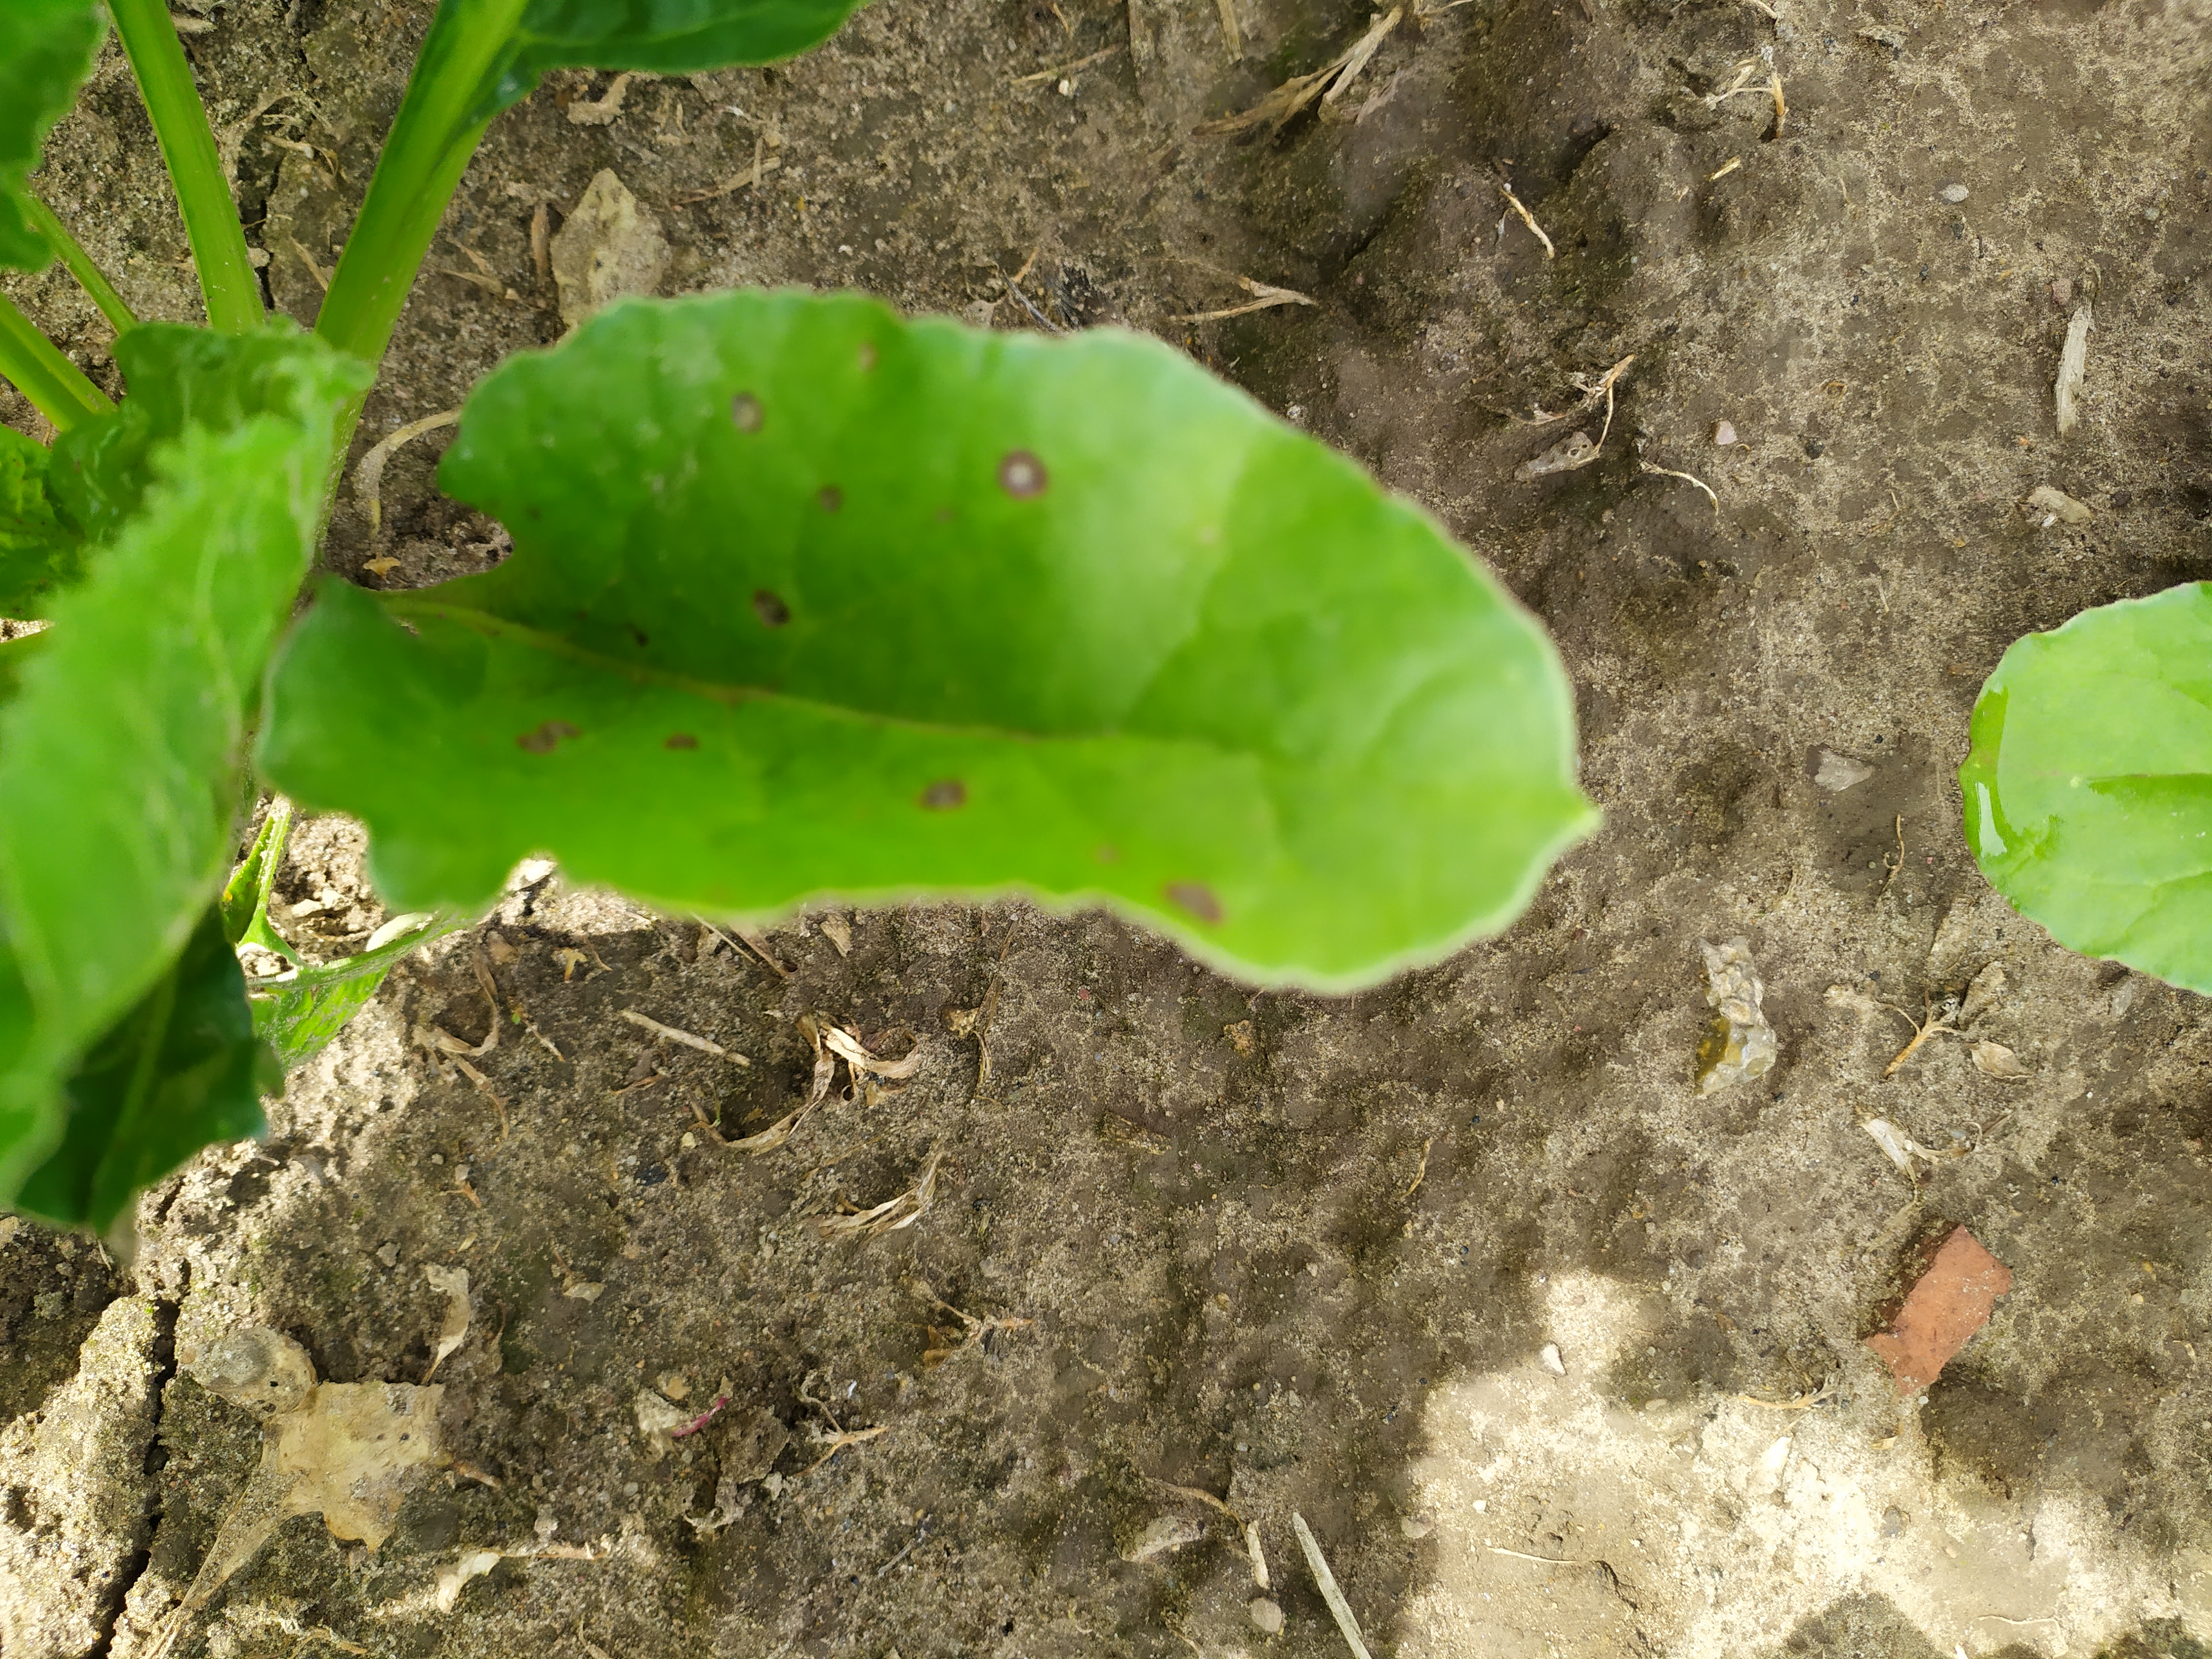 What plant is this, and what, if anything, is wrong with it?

beet, cercospora
